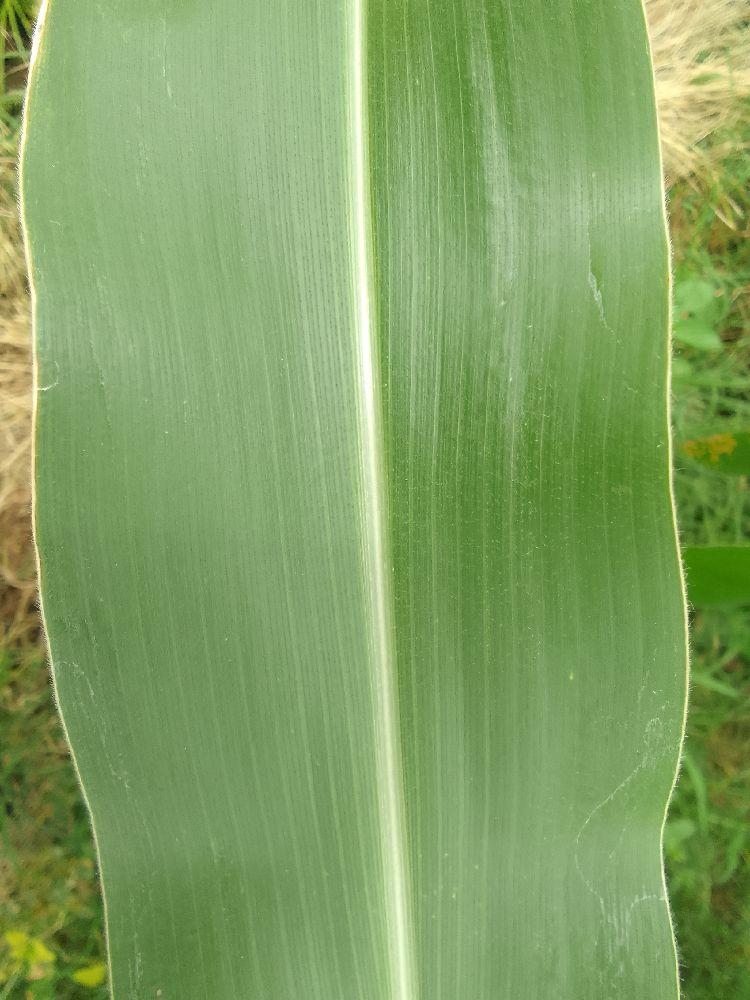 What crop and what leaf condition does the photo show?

maize, healthy
